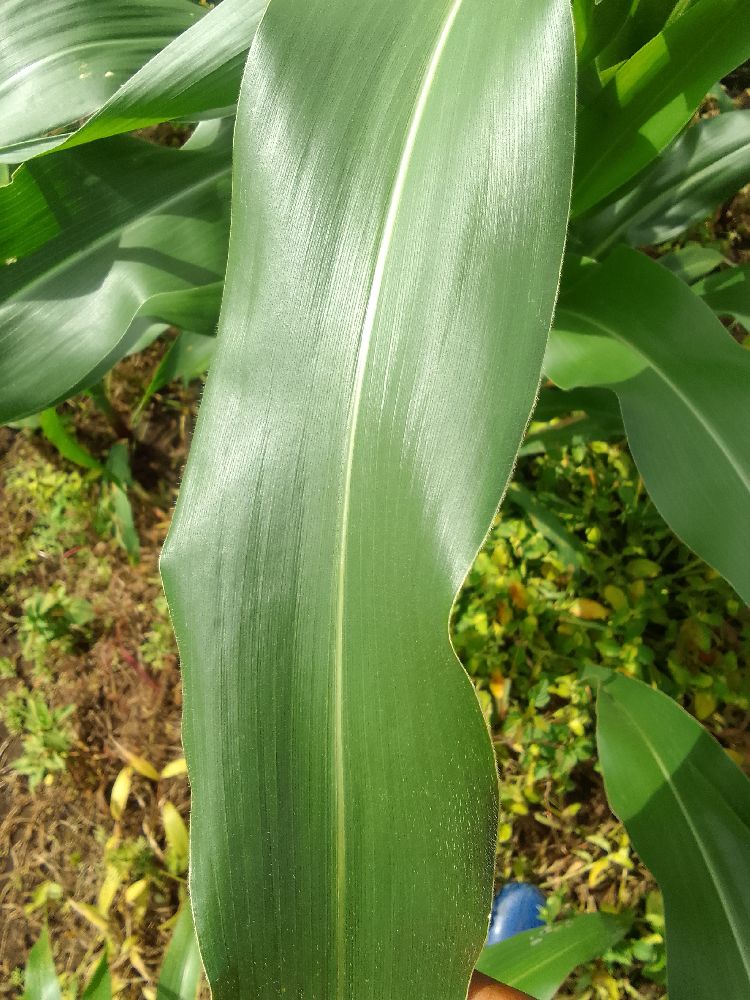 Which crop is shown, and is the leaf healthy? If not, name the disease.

maize, healthy
